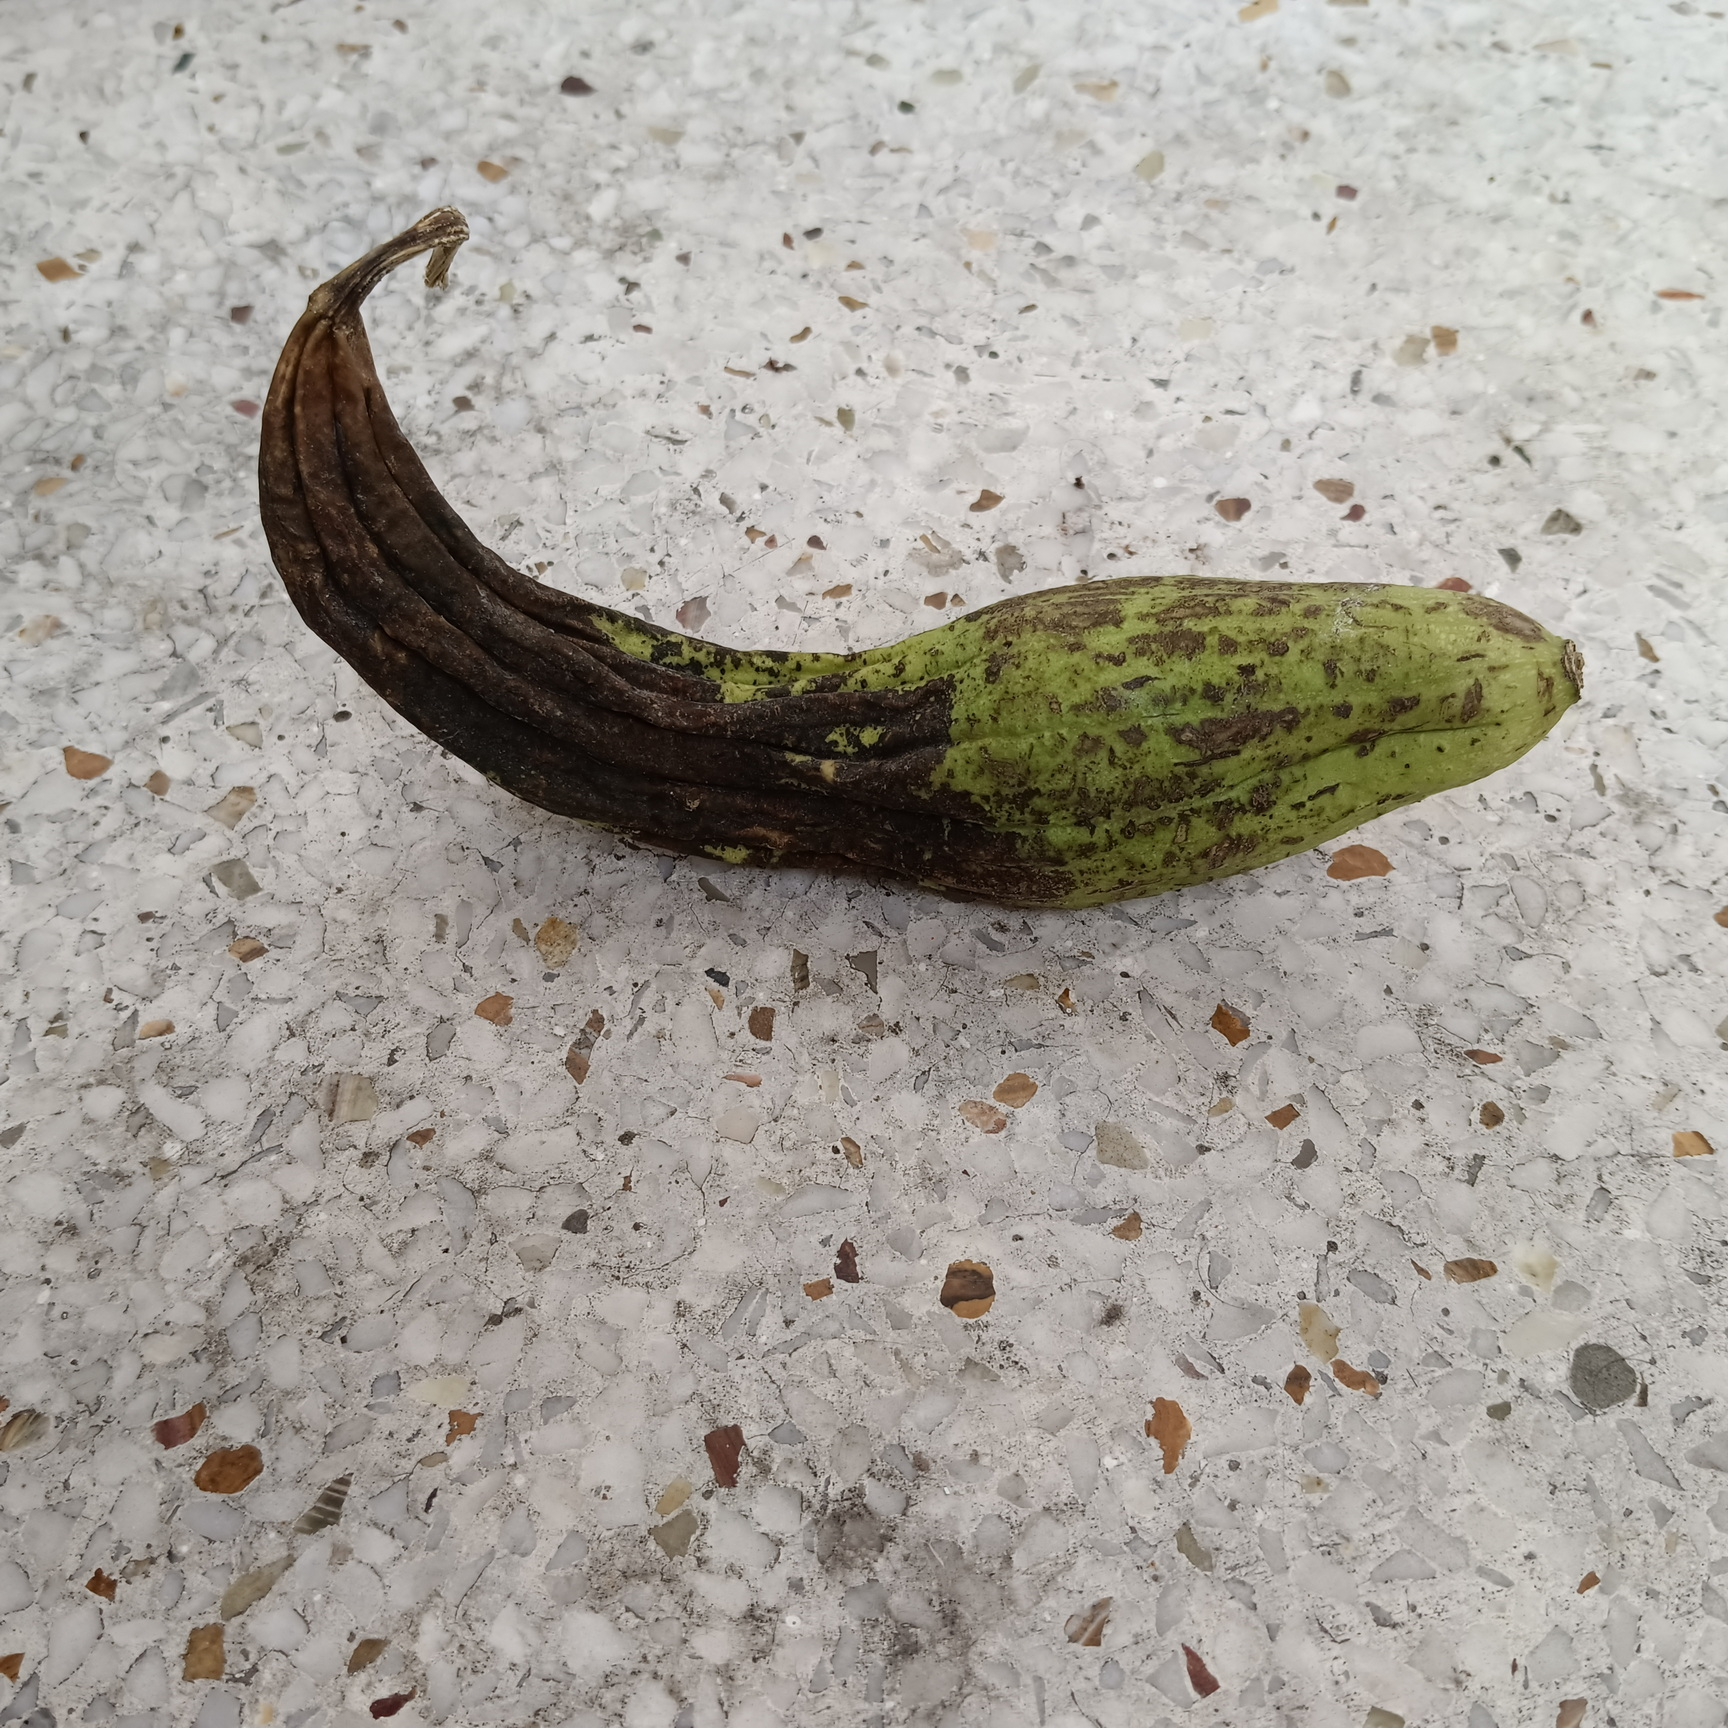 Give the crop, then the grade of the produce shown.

luffa, faulty
